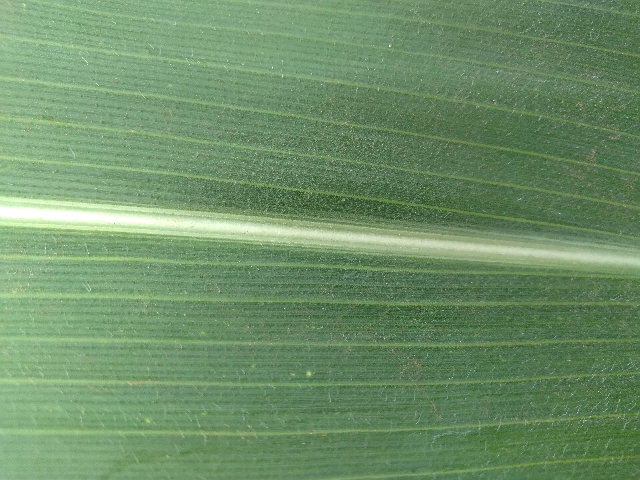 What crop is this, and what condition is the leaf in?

maize, healthy
